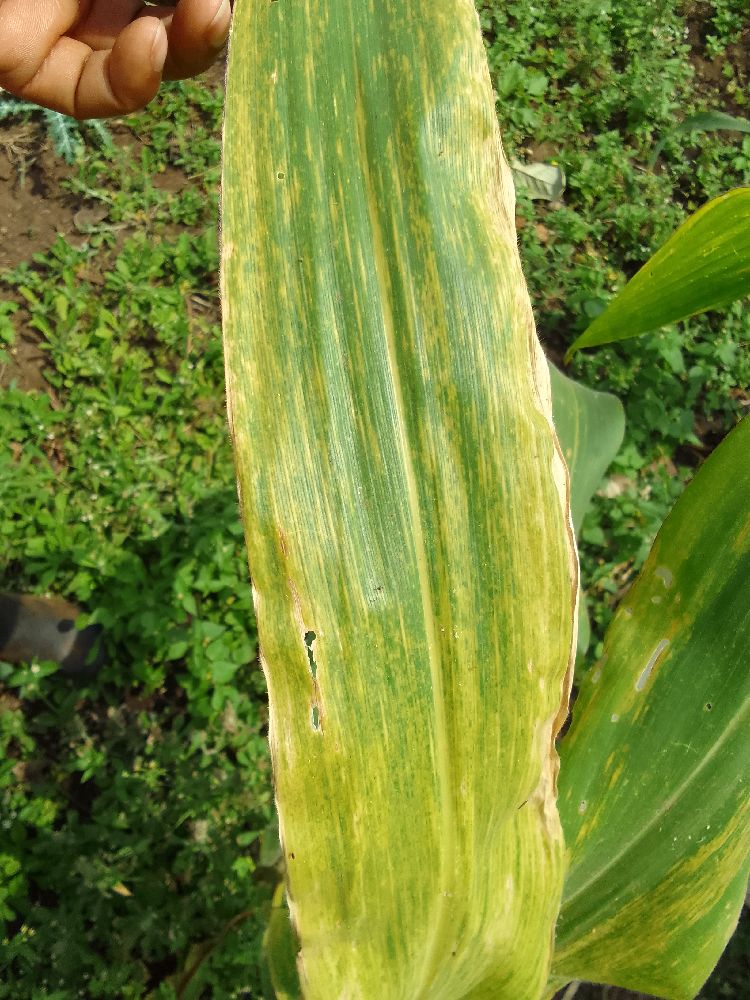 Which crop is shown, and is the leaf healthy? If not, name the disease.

maize, maize lethal necrosis
